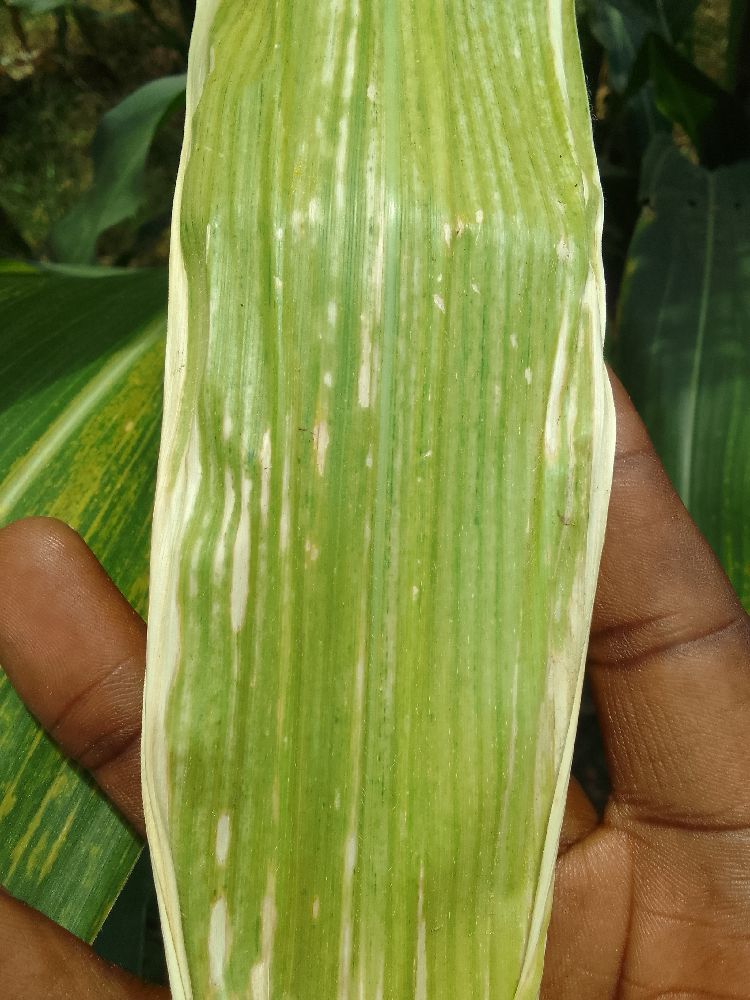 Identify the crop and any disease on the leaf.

maize, maize lethal necrosis
